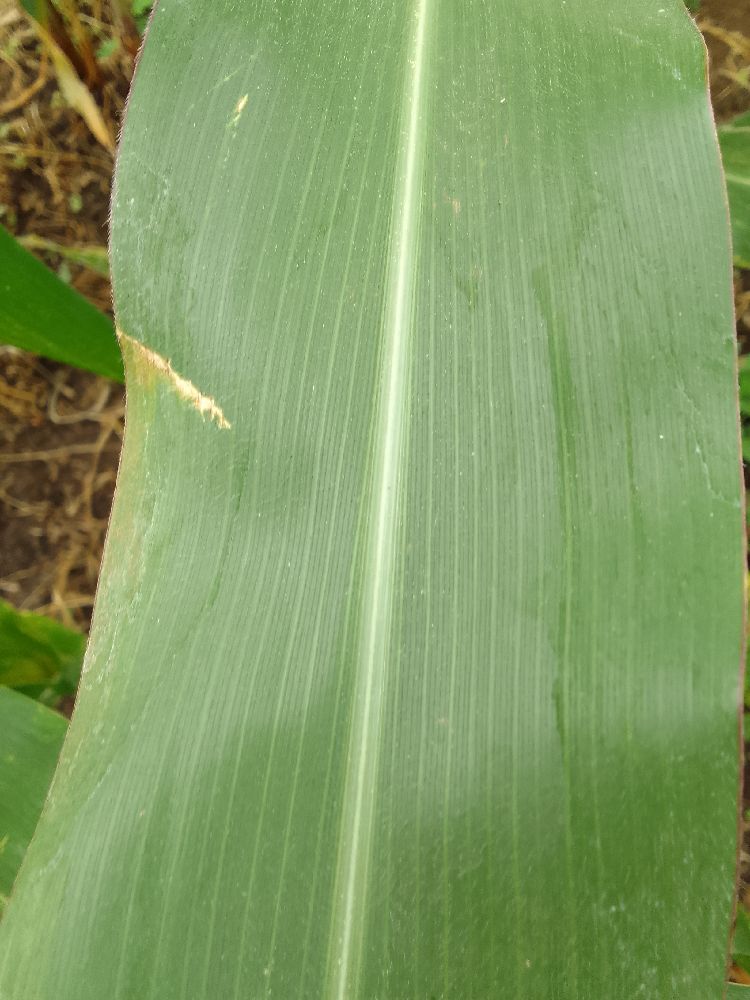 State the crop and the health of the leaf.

maize, healthy
